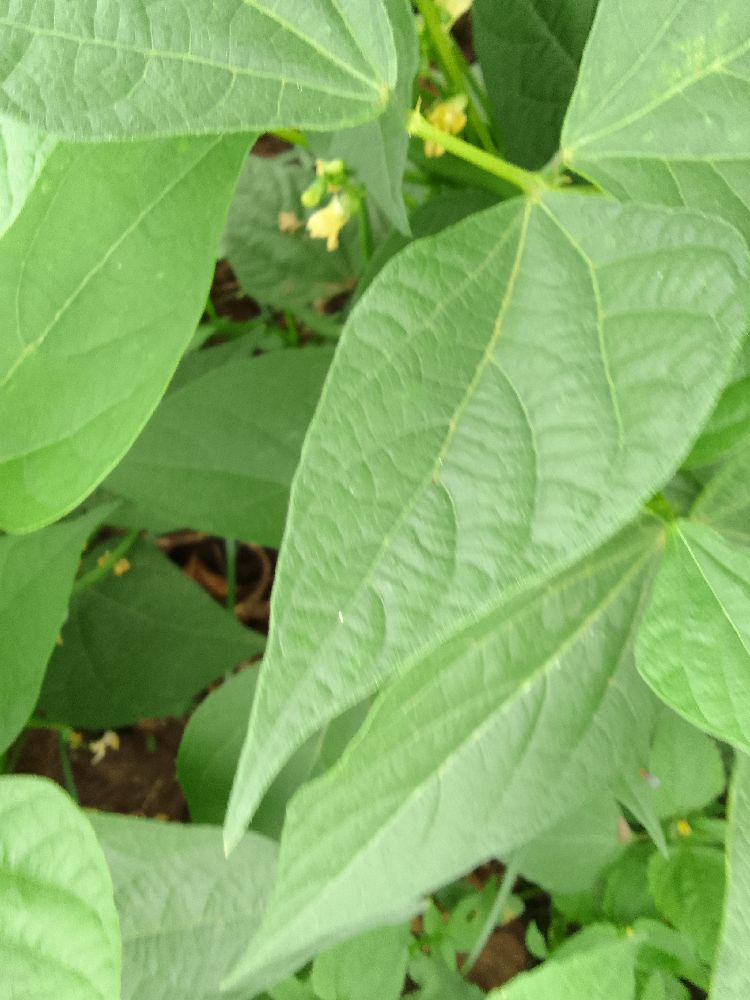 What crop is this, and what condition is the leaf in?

common bean, healthy
